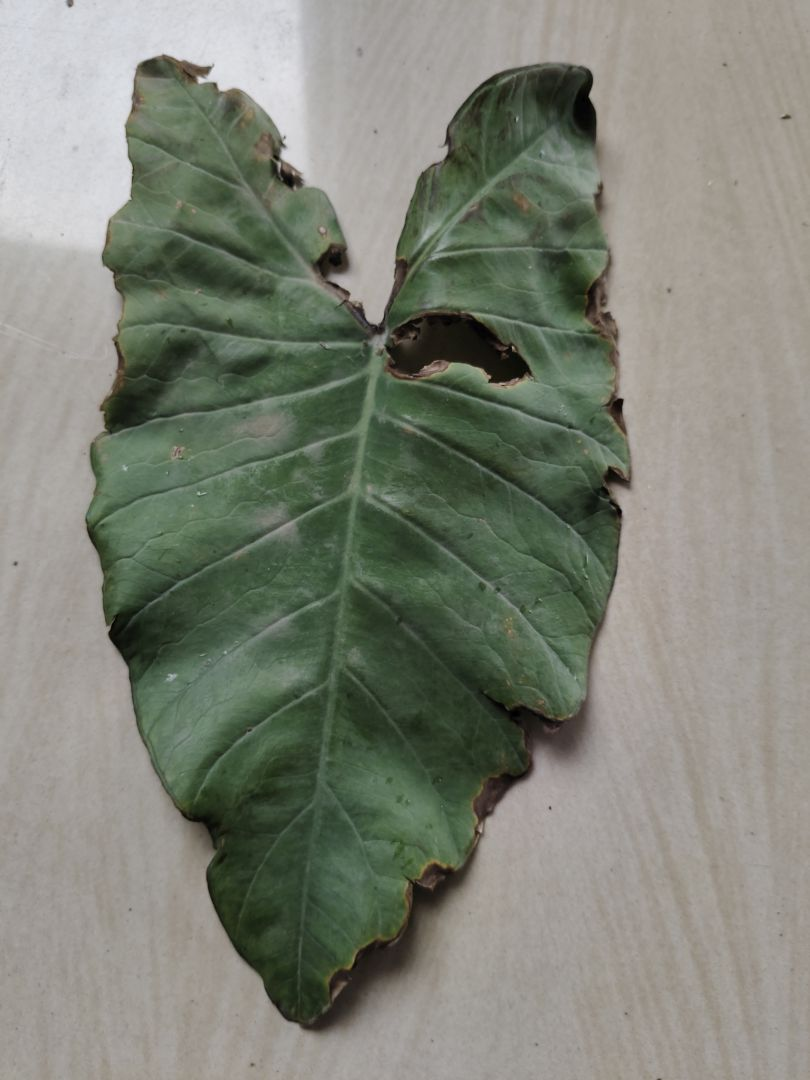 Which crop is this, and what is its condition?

taro, leaf blight
